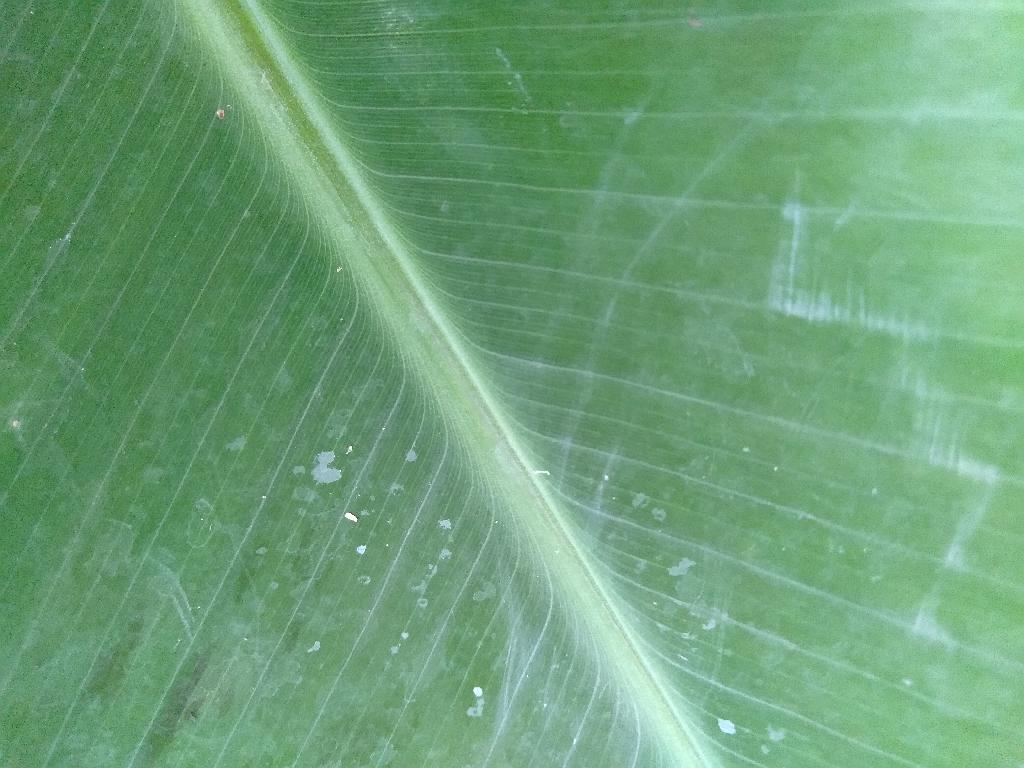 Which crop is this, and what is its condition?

banana, healthy
